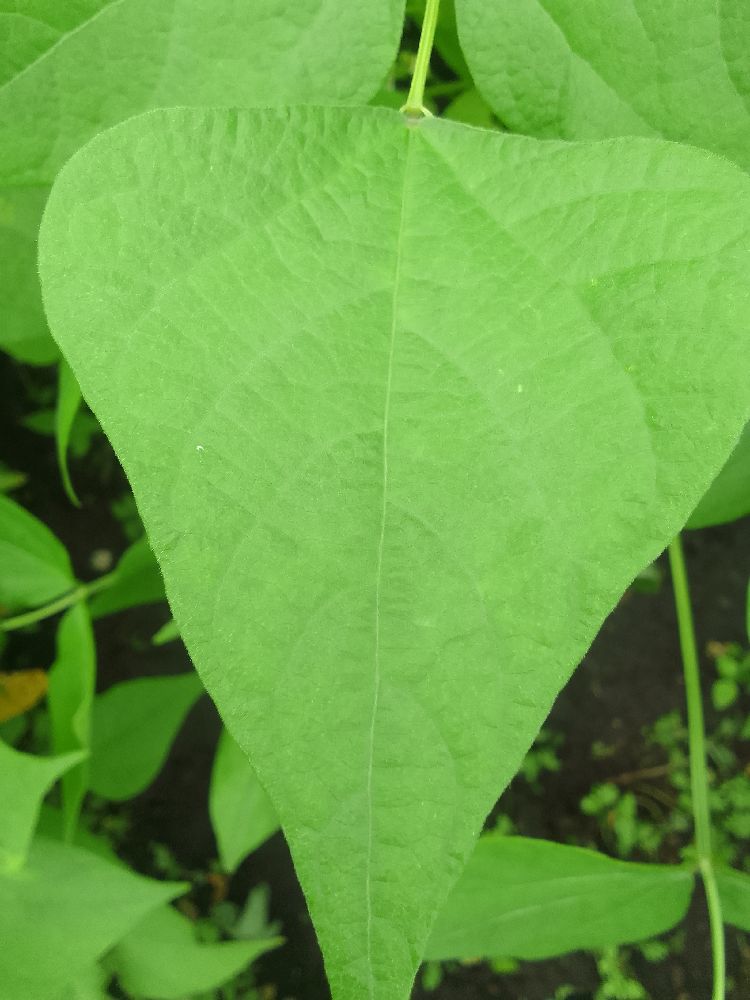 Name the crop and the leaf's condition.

common bean, healthy
